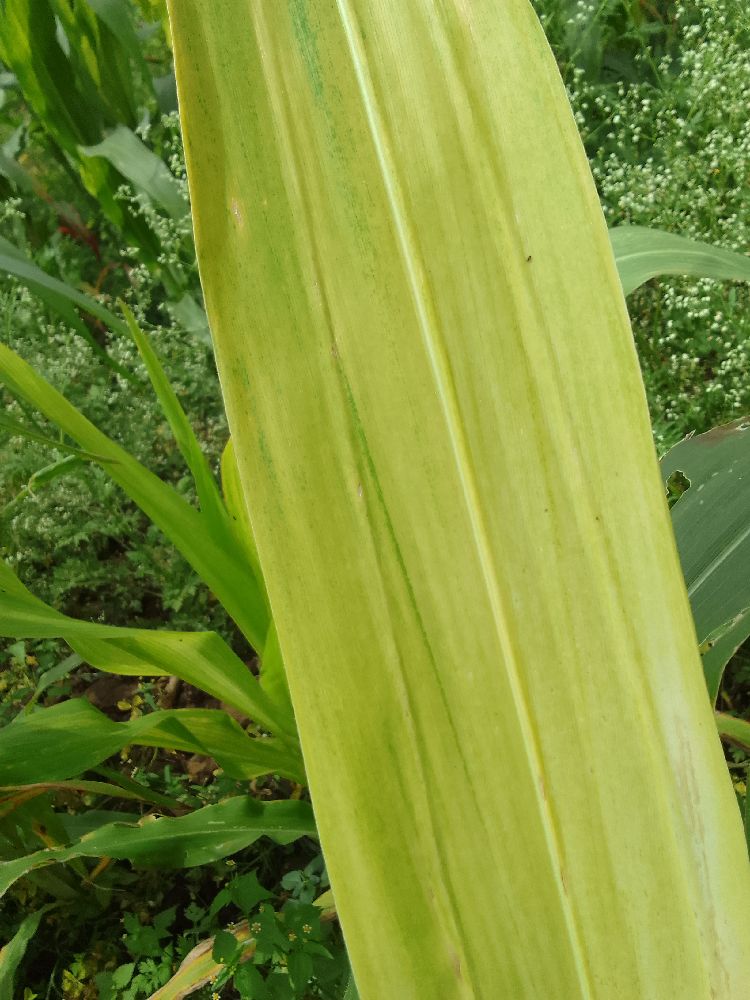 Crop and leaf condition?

maize, maize lethal necrosis
